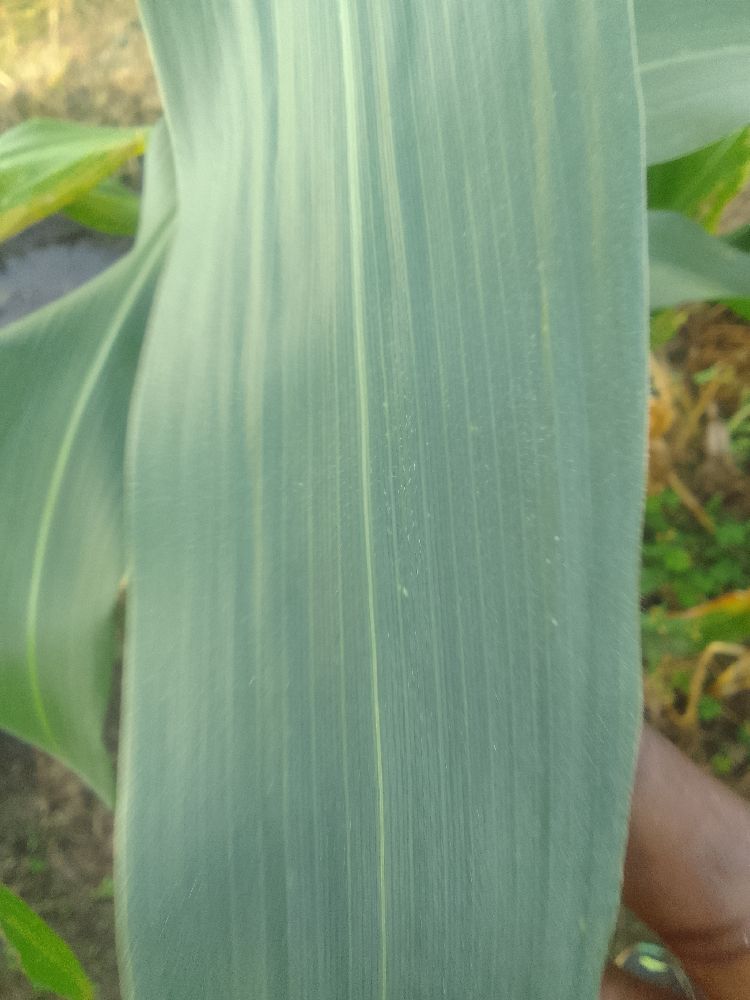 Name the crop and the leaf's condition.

maize, healthy
